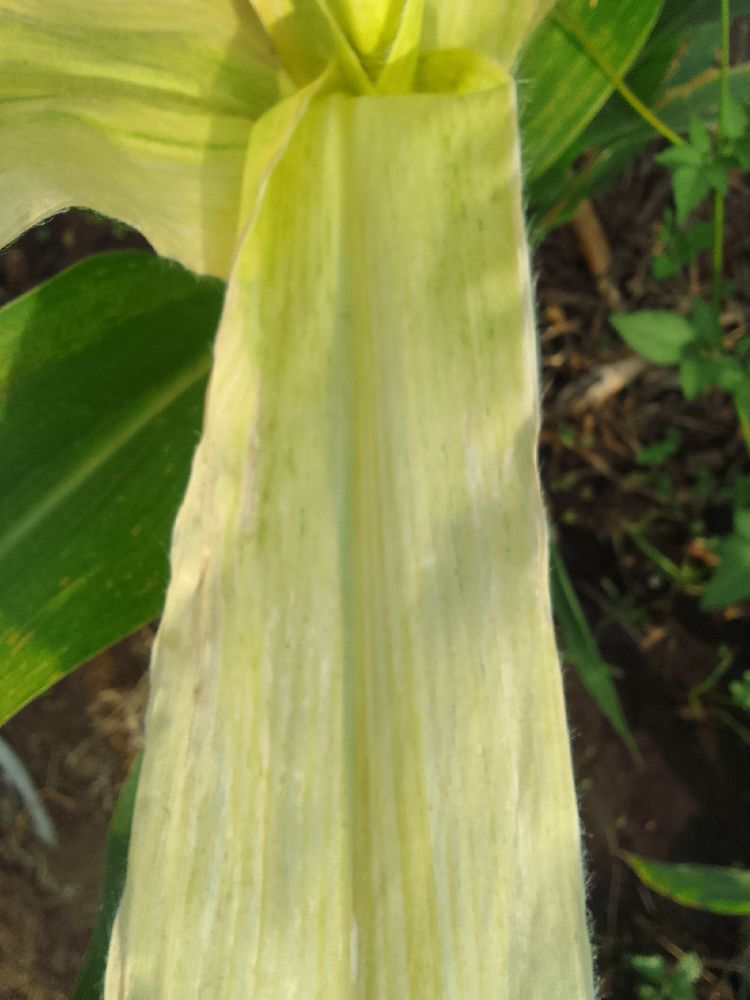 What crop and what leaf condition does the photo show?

maize, maize lethal necrosis
